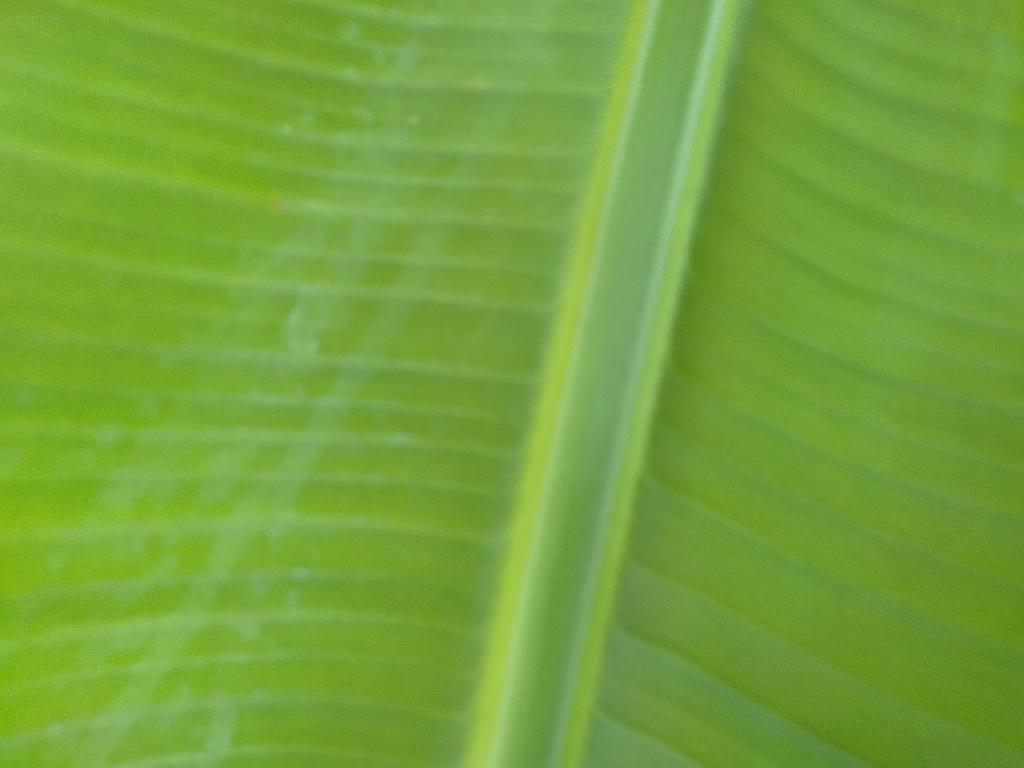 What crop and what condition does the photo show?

banana, healthy
